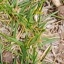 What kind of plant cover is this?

grass
